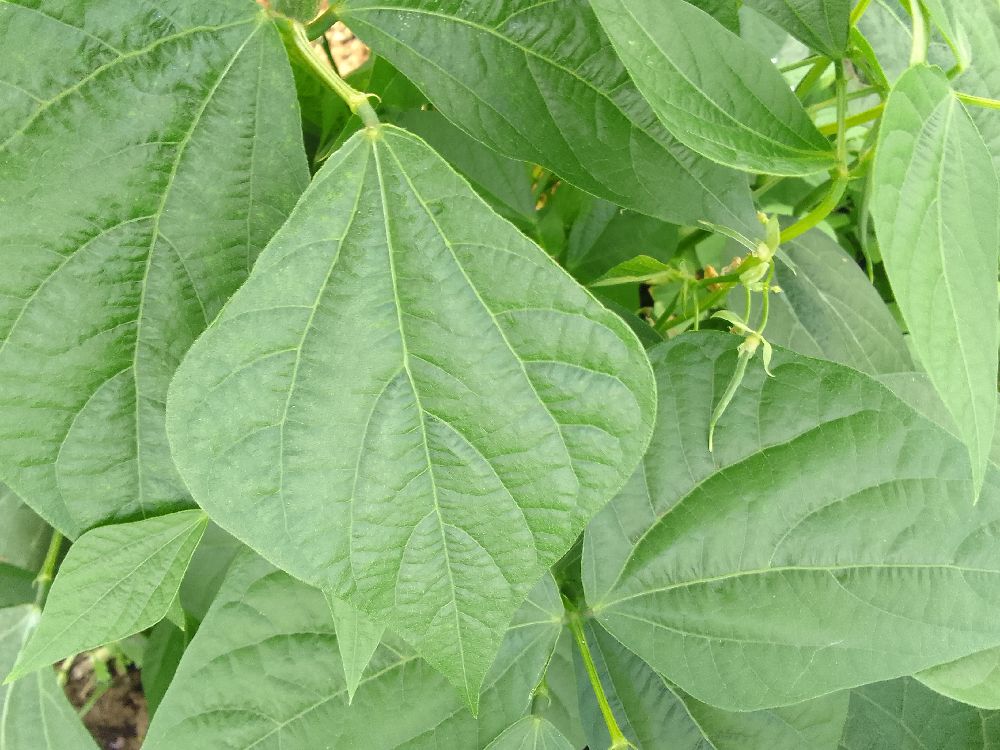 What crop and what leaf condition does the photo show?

common bean, healthy
